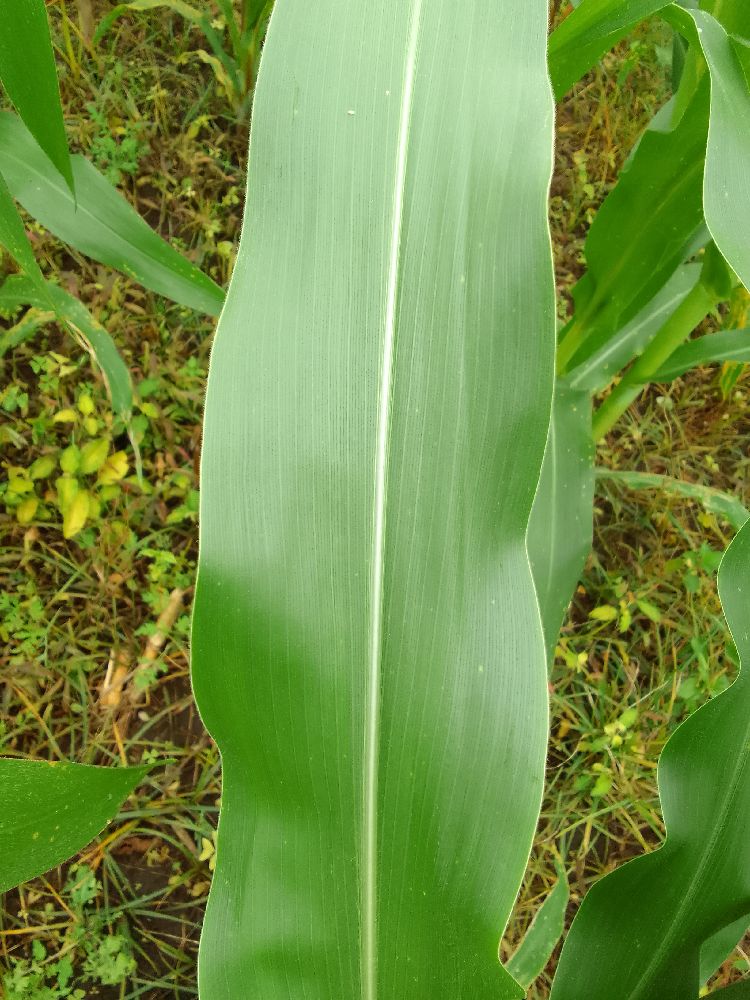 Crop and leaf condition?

maize, healthy
